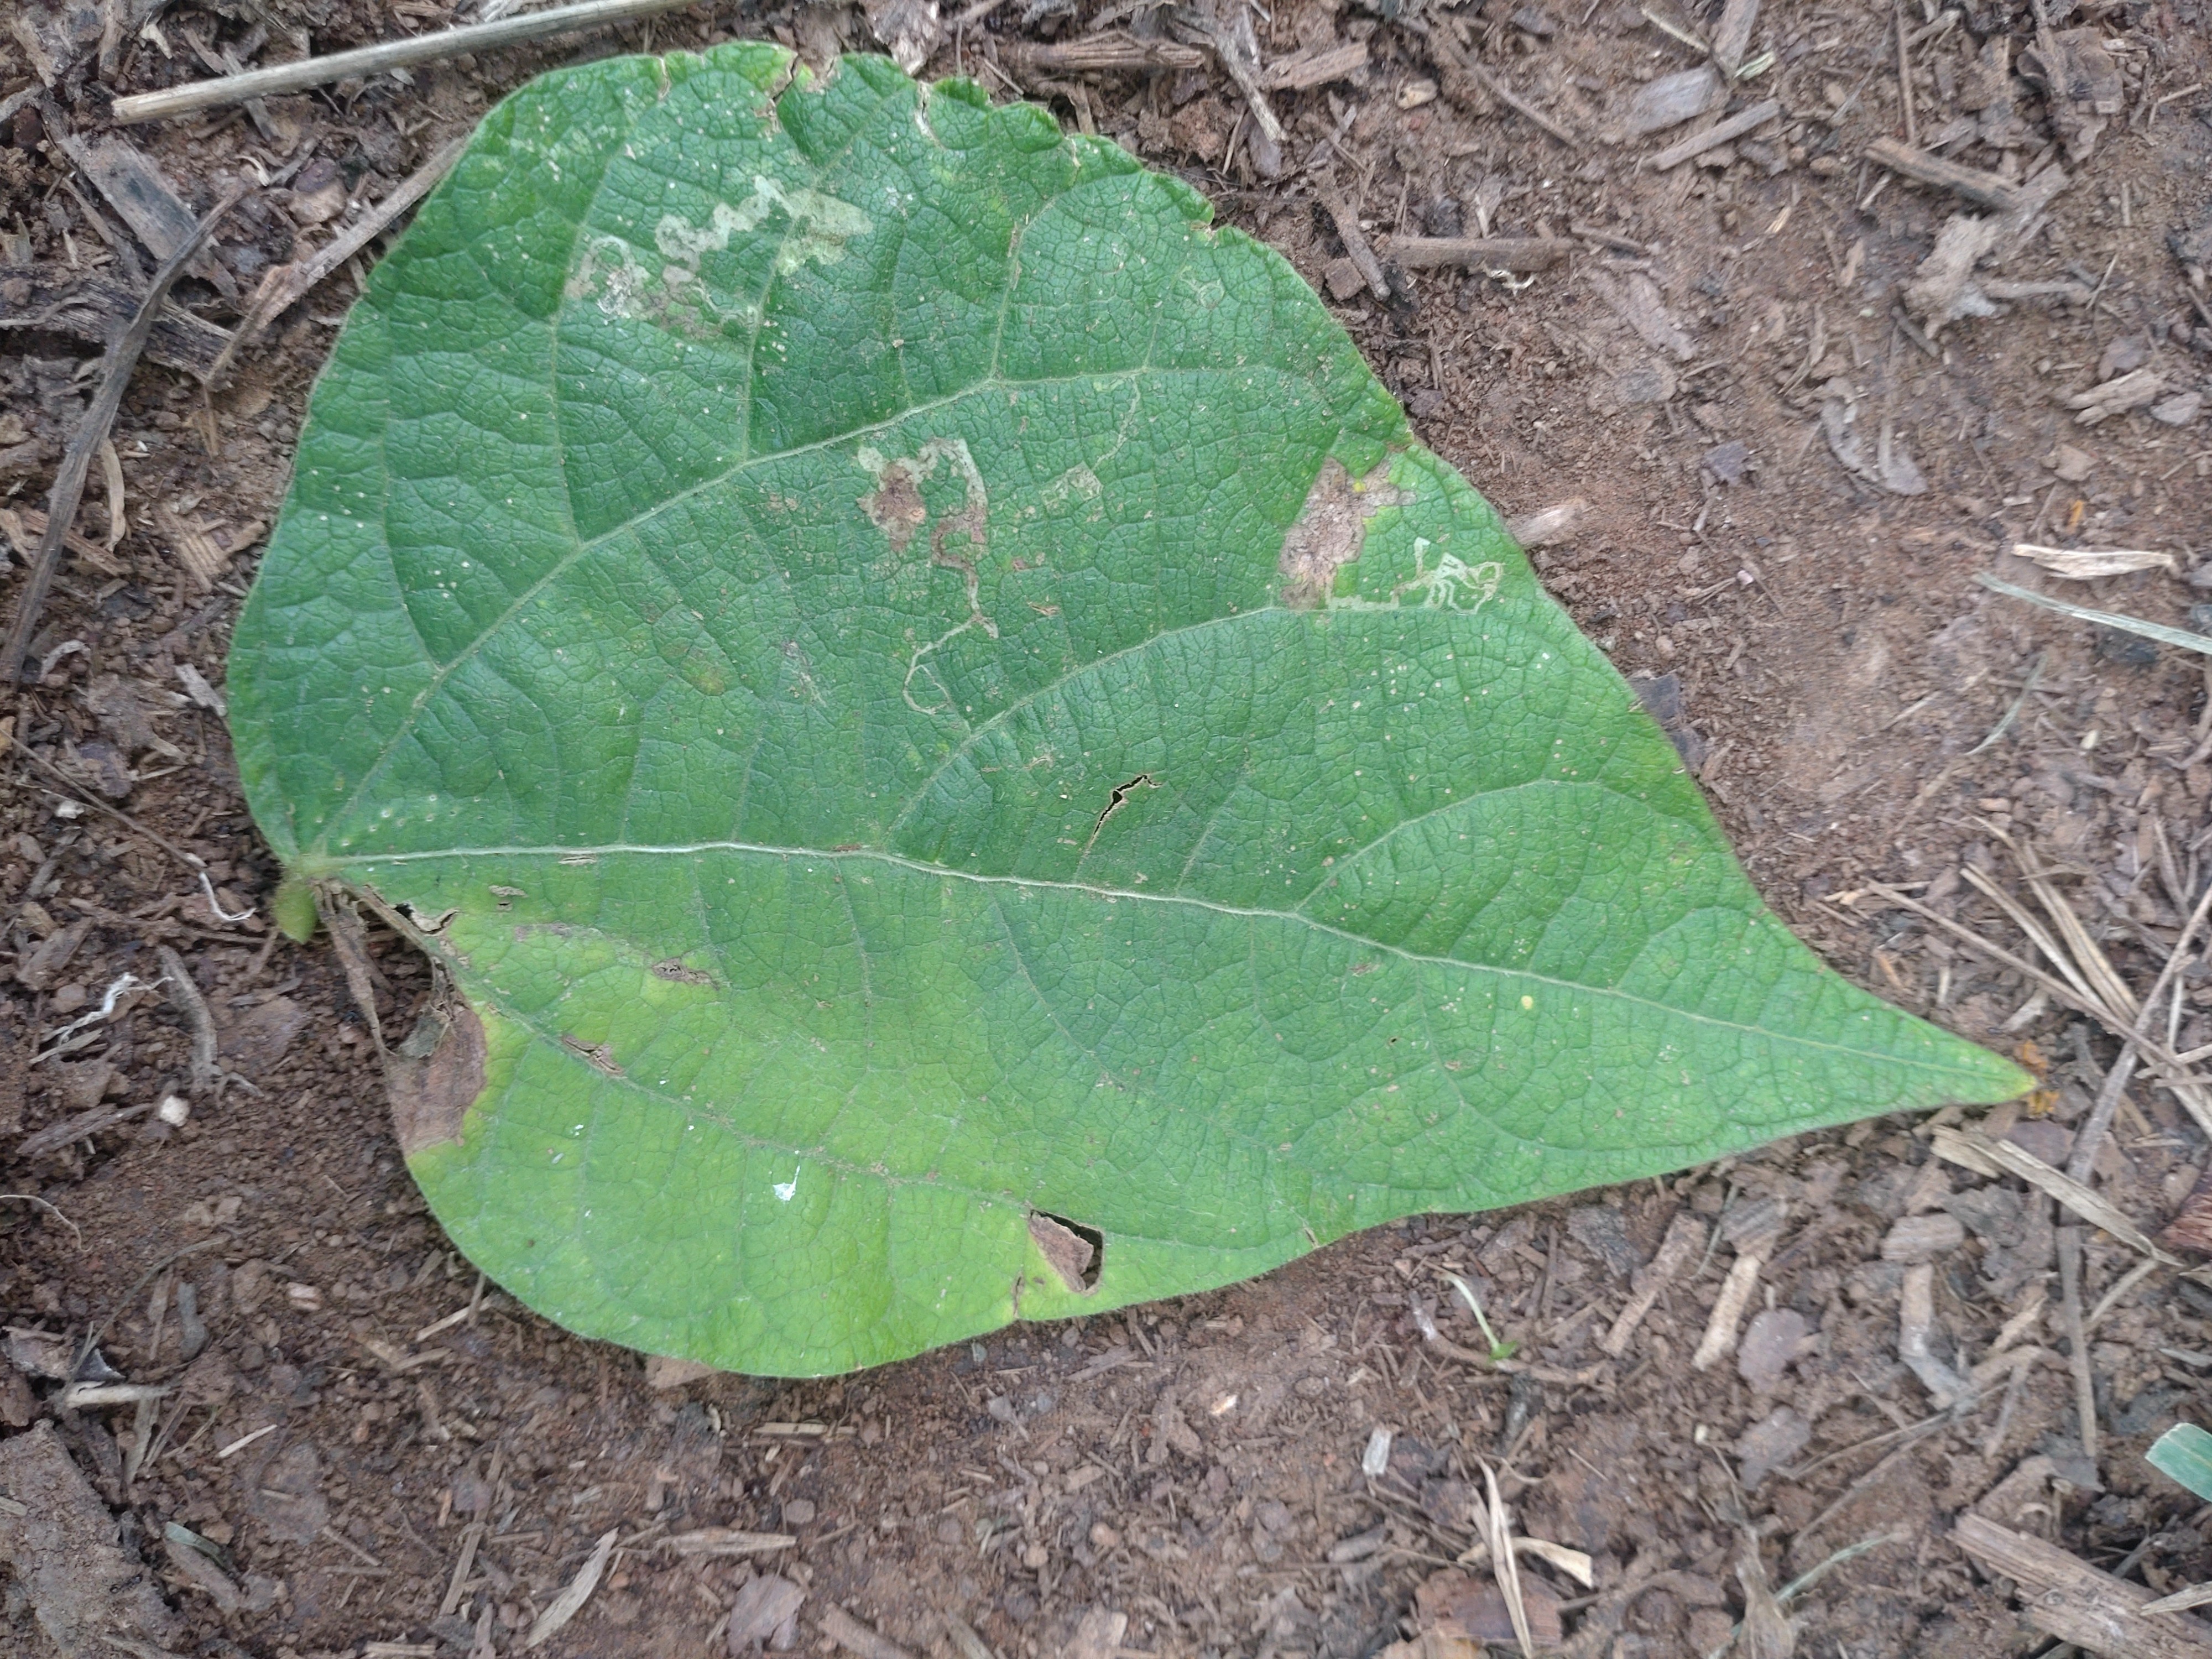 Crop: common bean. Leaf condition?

anthracnose
